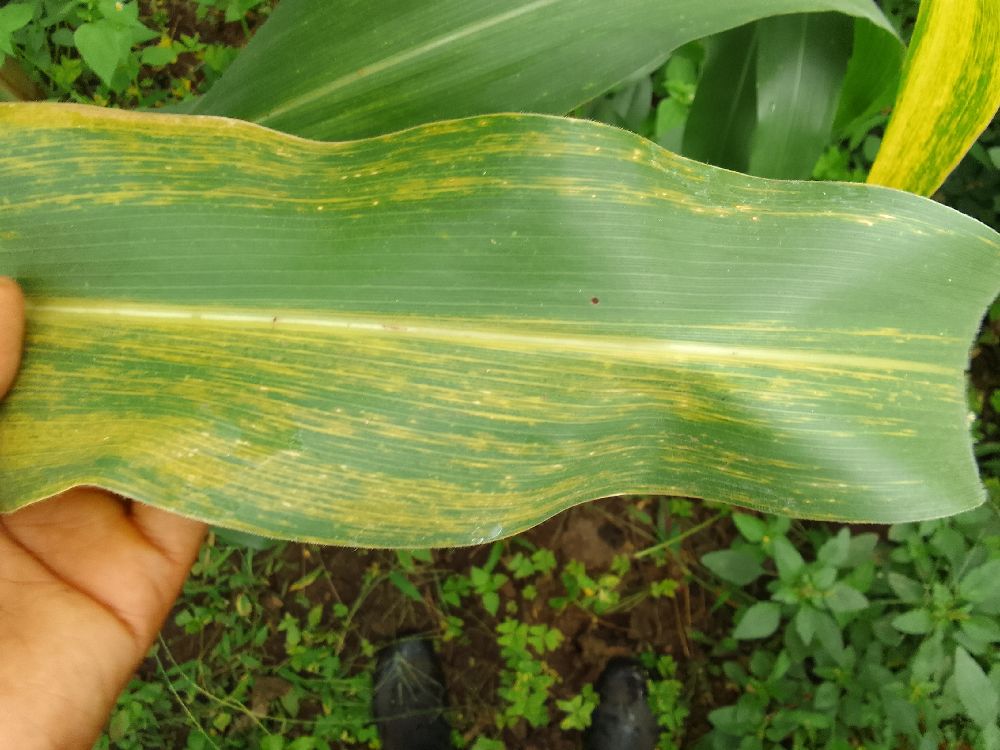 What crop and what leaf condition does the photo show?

maize, maize lethal necrosis
